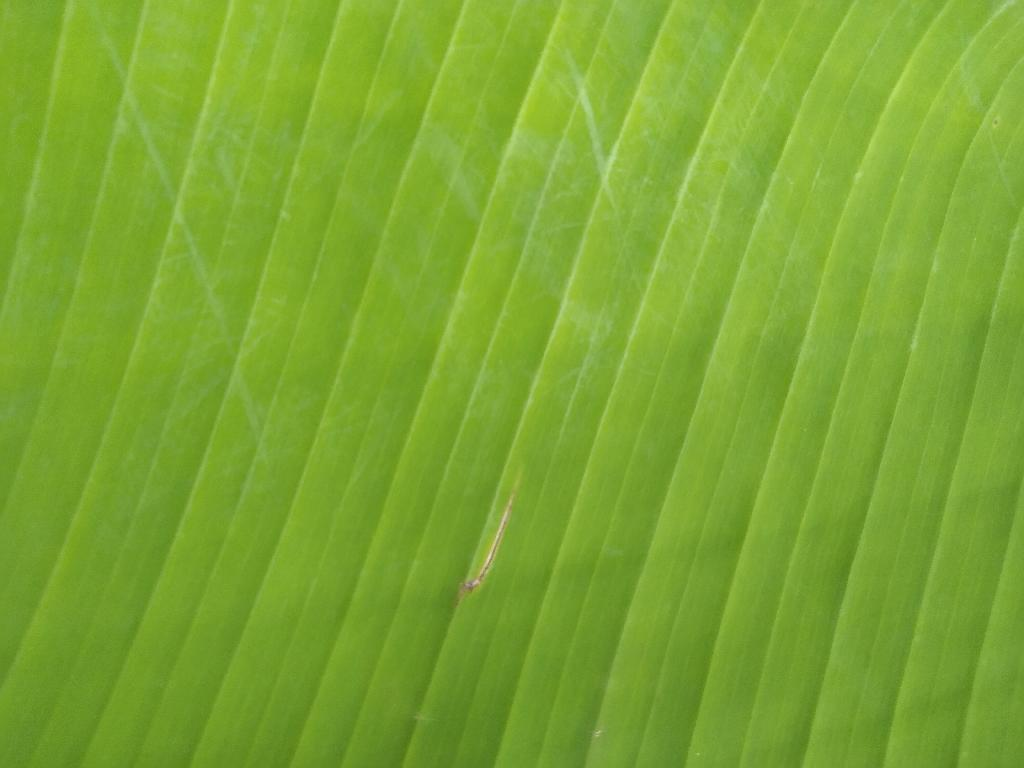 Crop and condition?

banana, healthy
